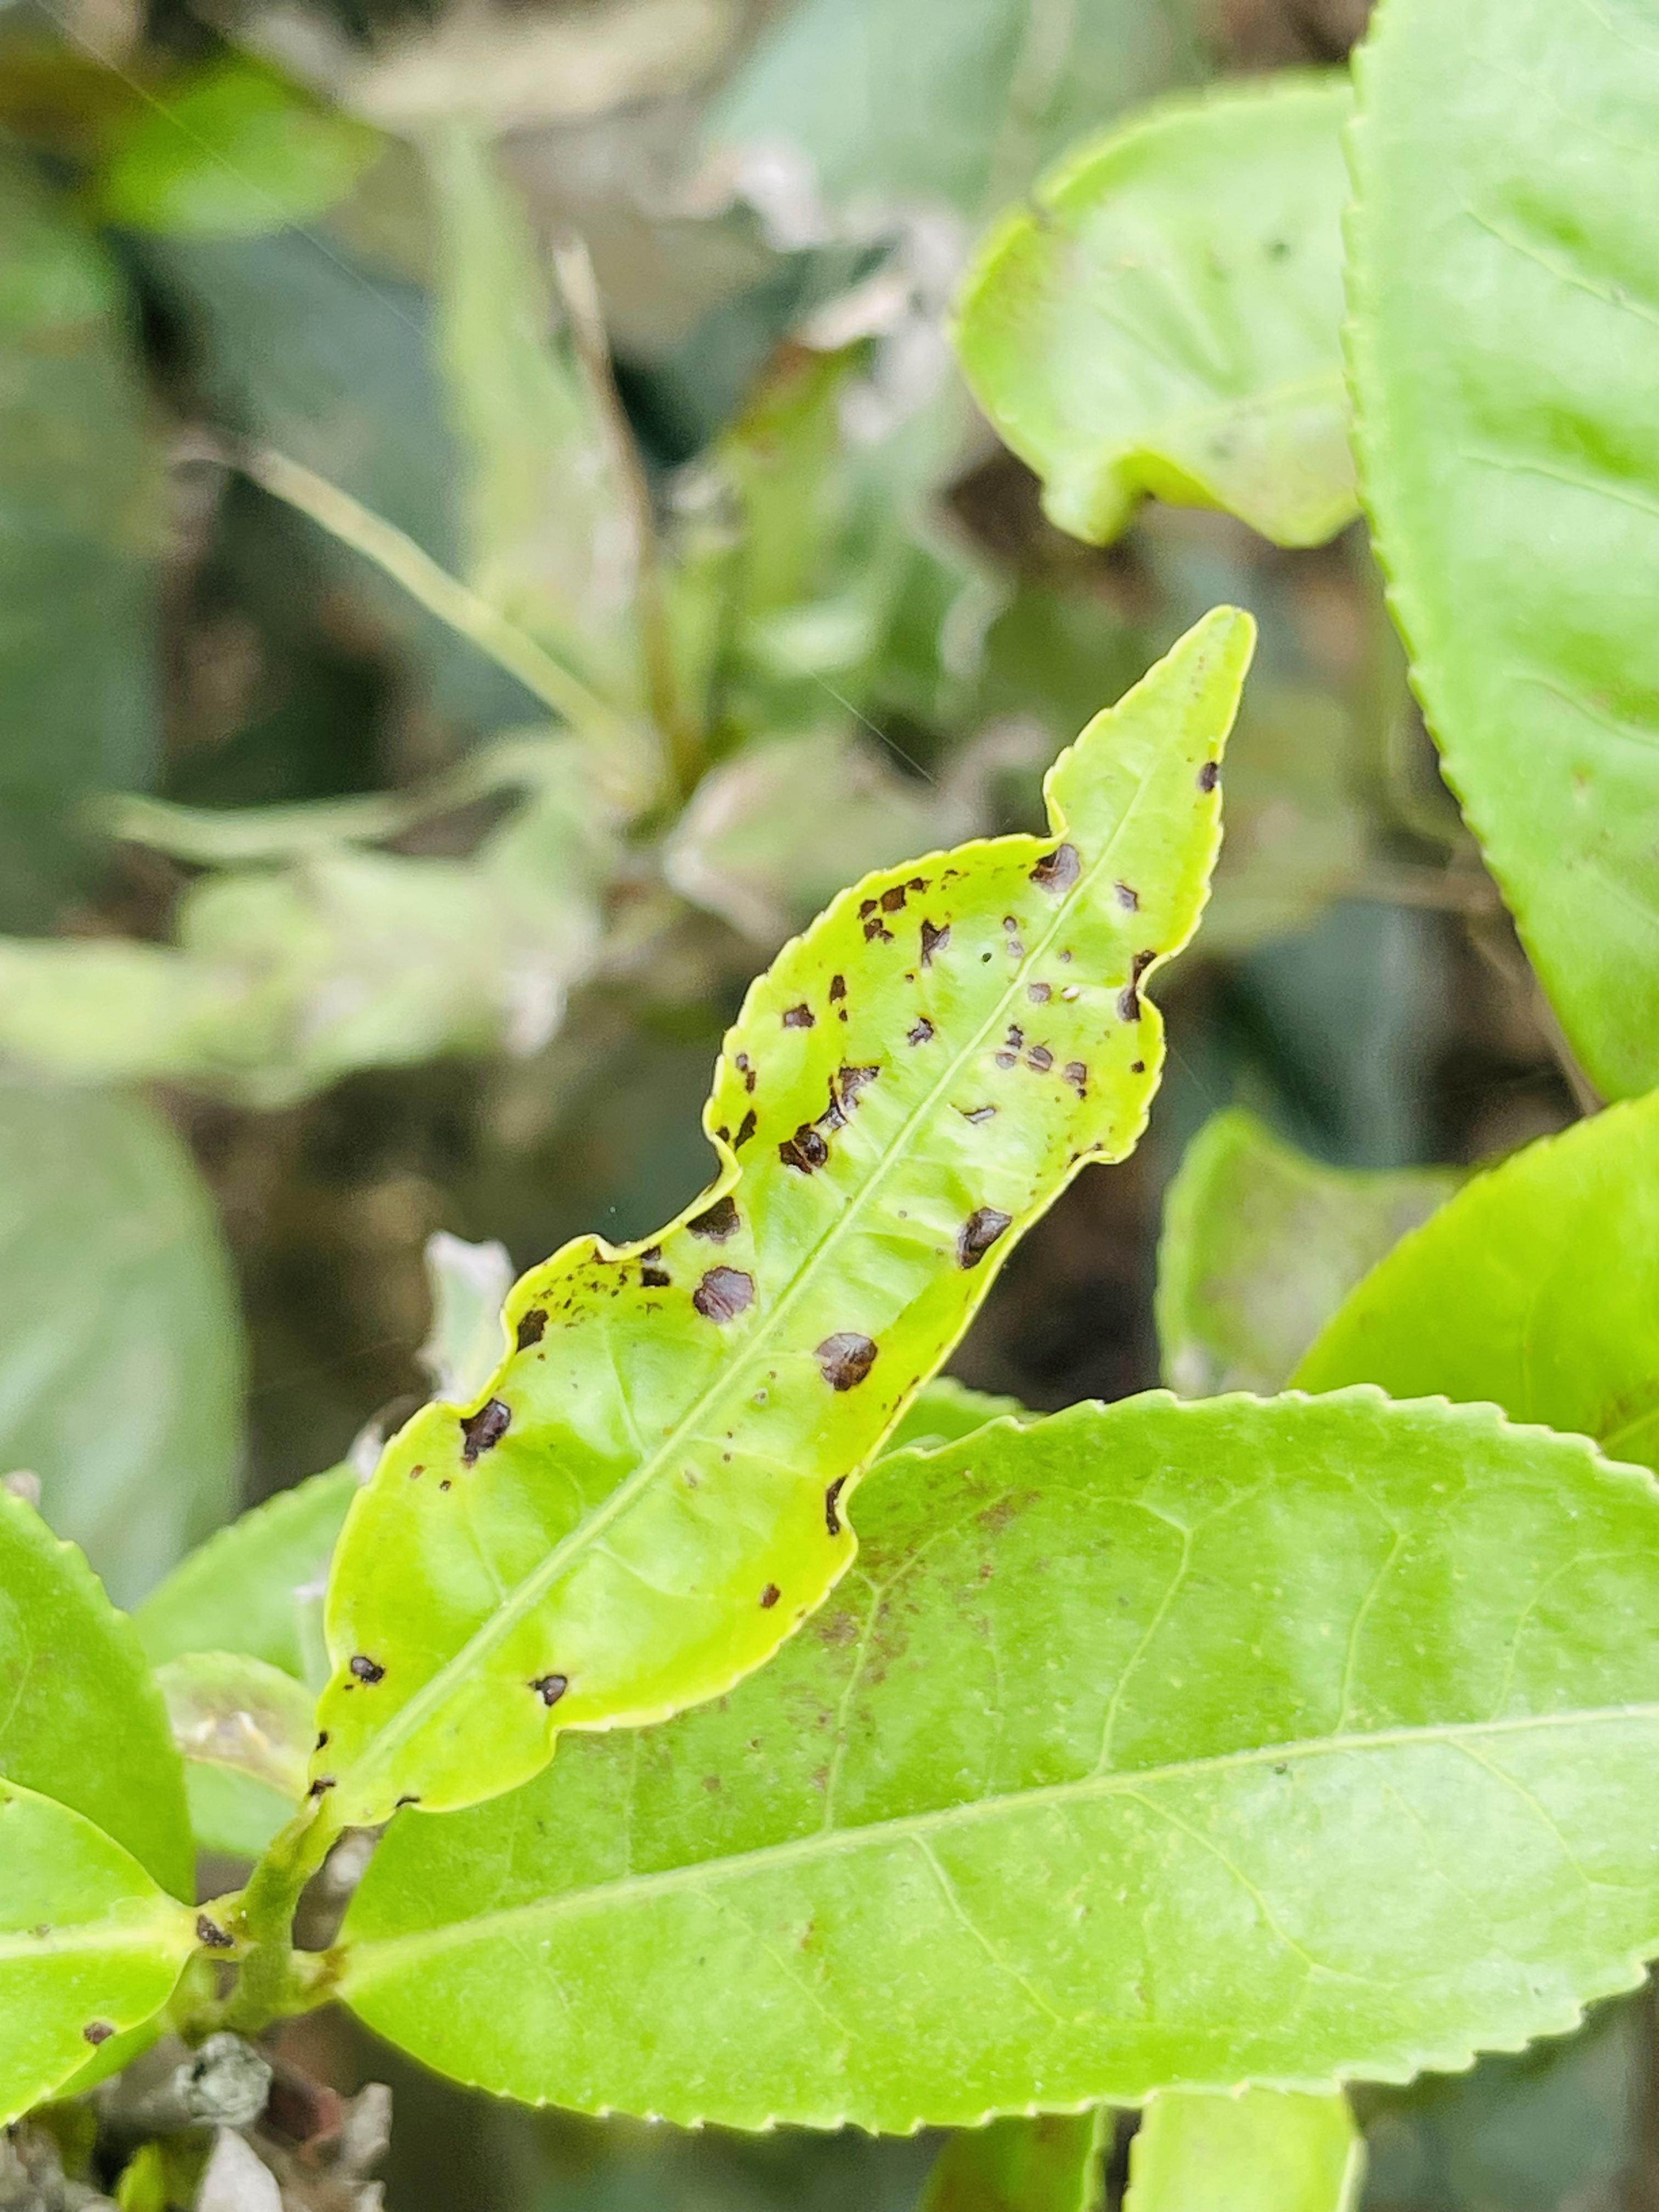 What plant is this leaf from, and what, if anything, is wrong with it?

tea, helopeltis
